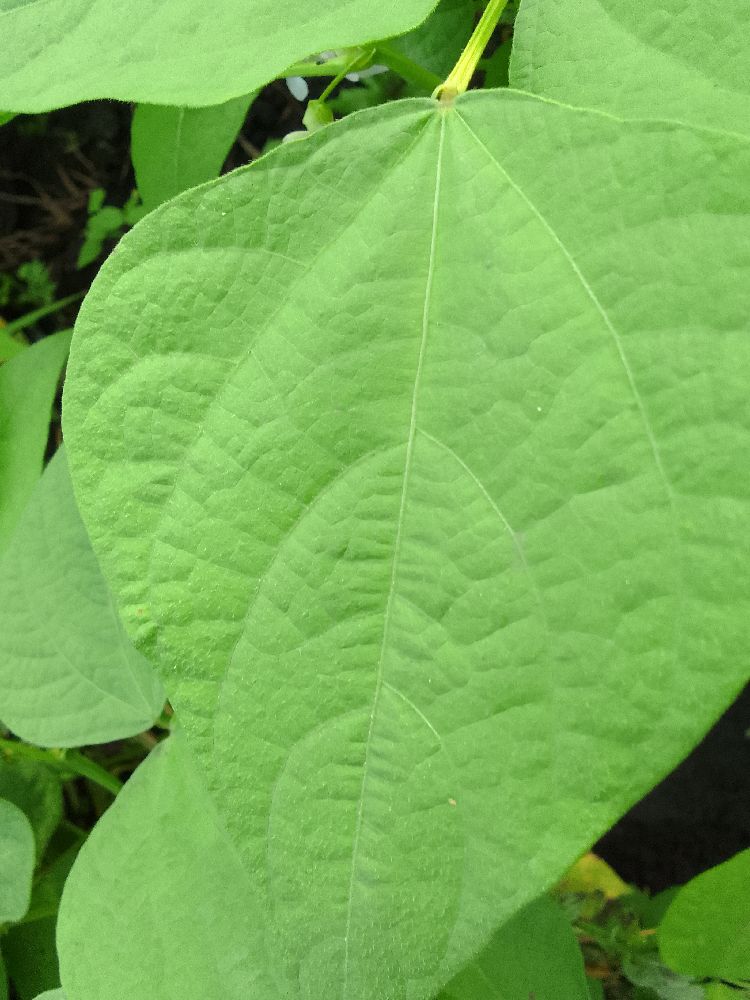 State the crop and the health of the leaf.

common bean, healthy
